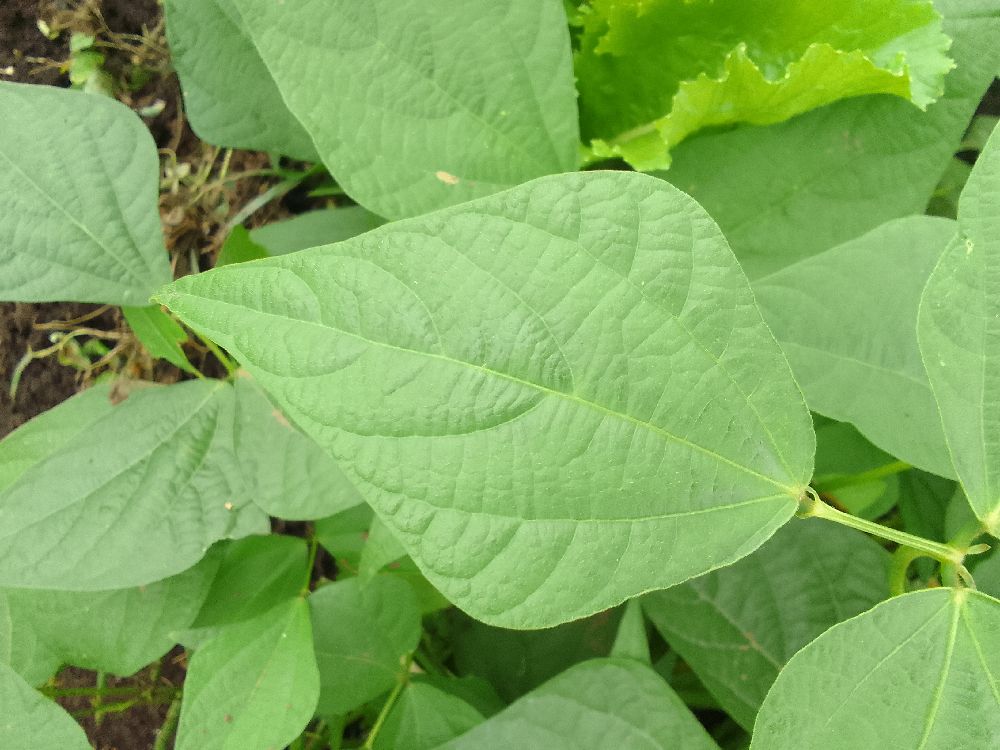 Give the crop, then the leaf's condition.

common bean, healthy
